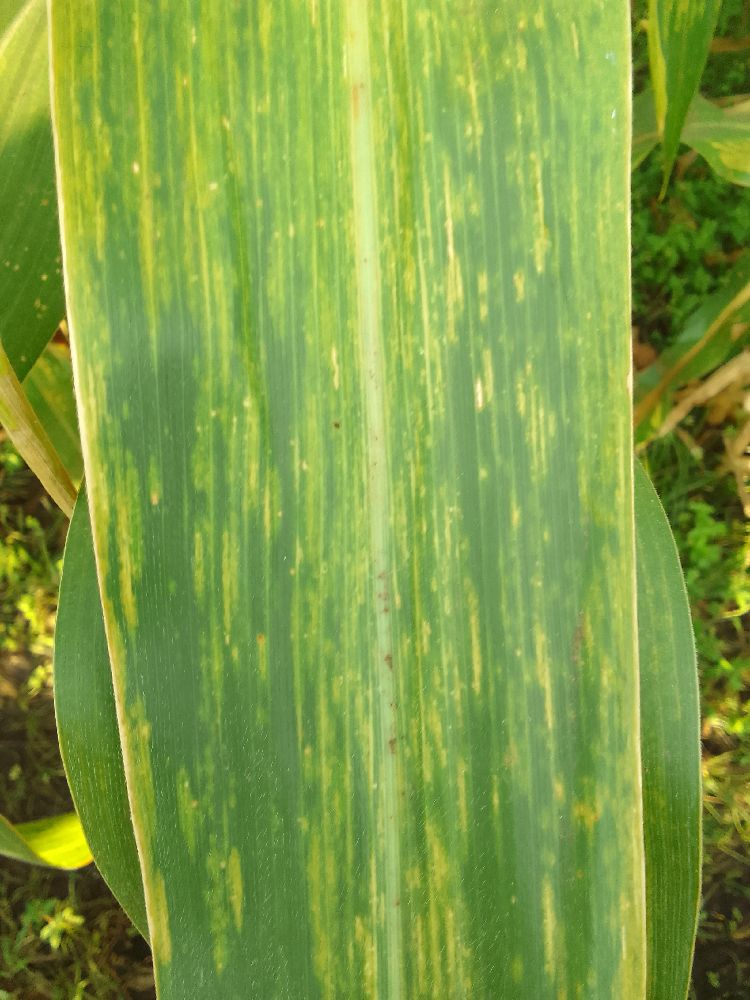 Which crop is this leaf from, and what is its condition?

maize, maize lethal necrosis
